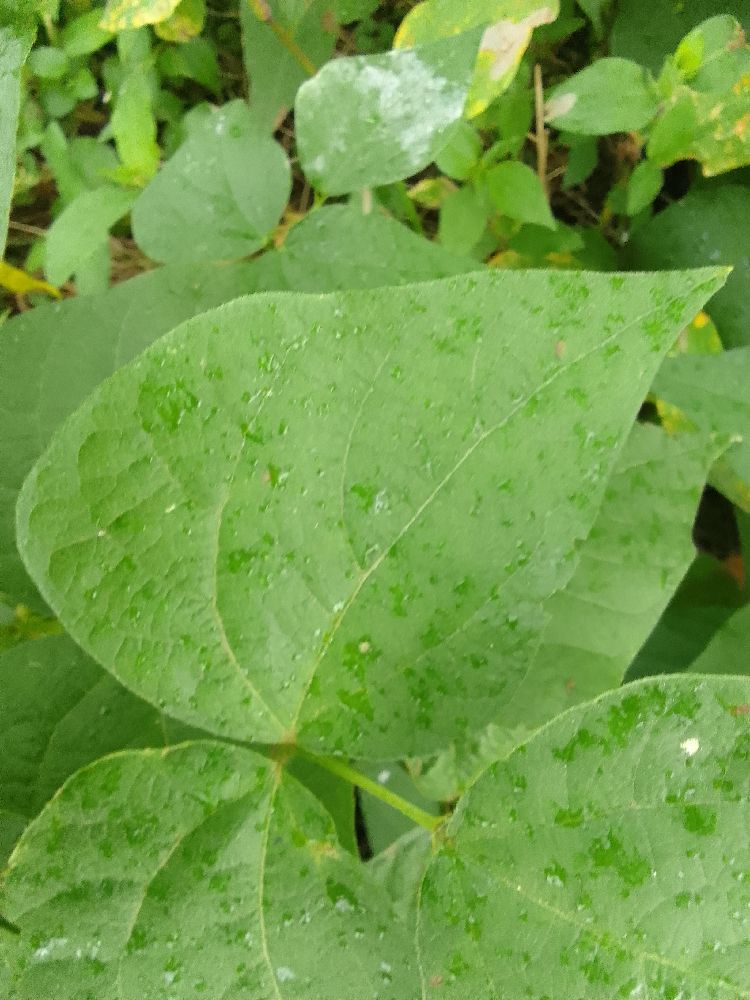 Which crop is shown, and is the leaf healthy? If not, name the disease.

common bean, healthy
